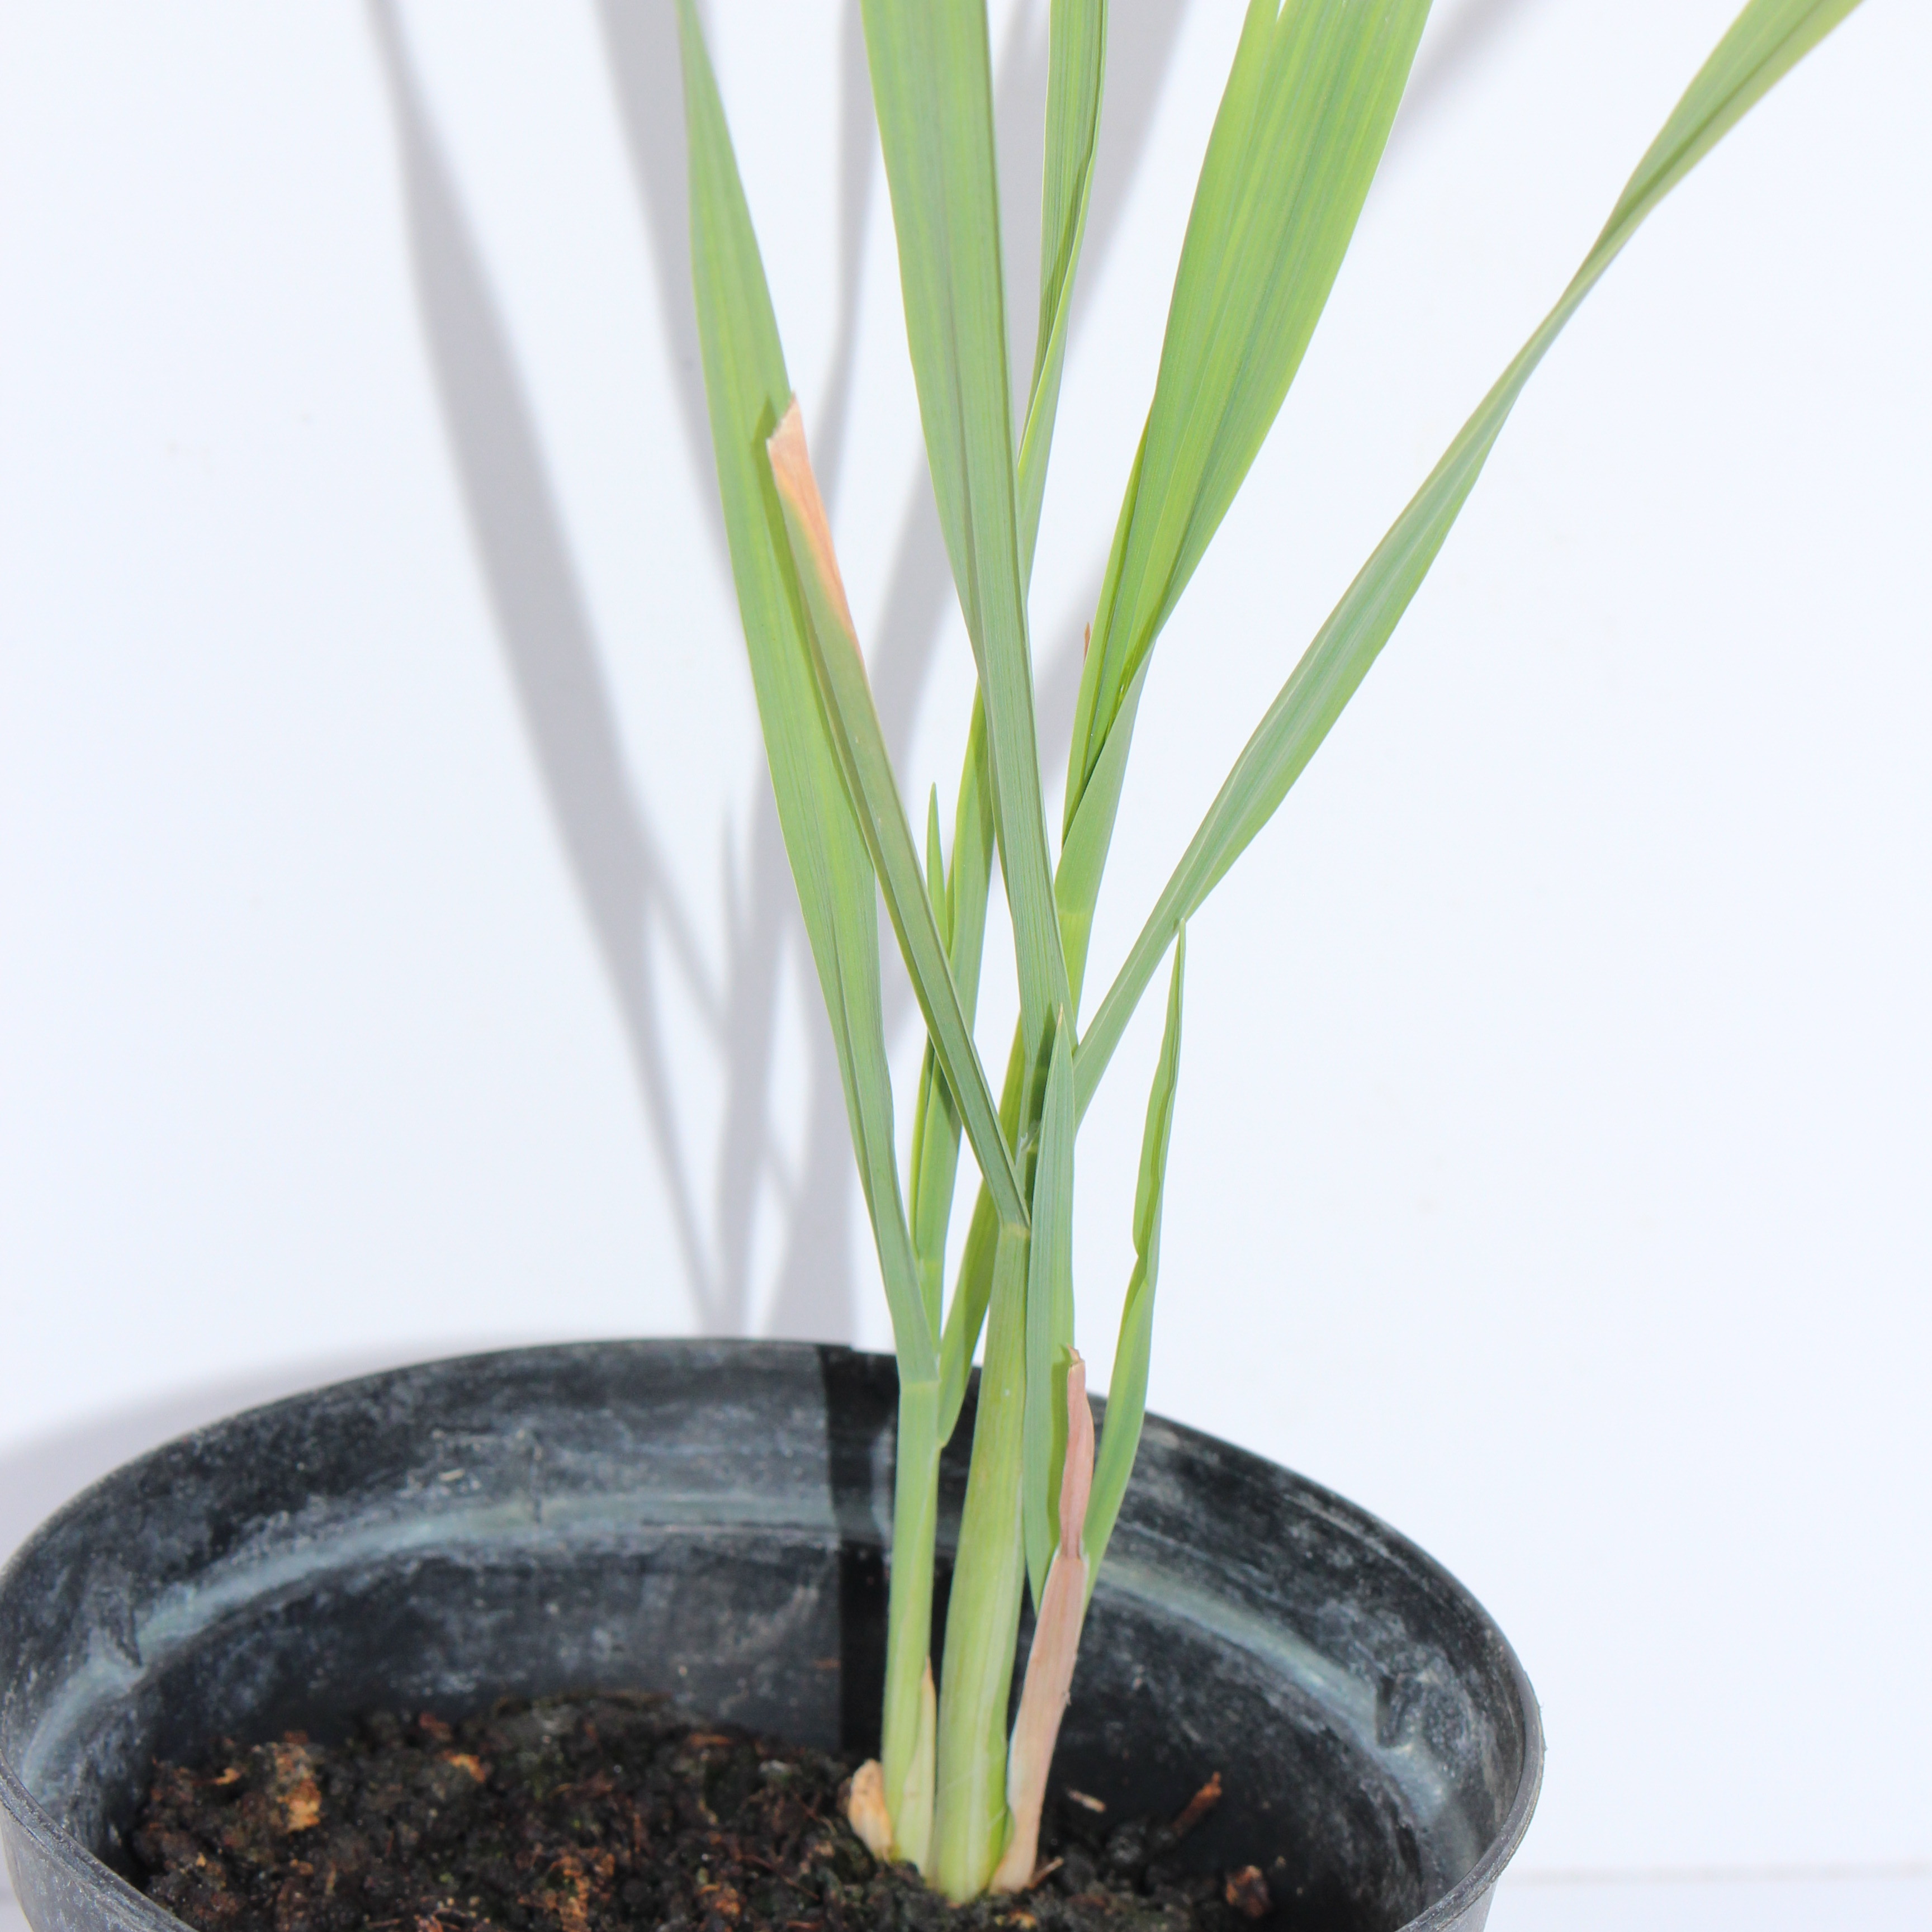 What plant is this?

Avena sterilis
